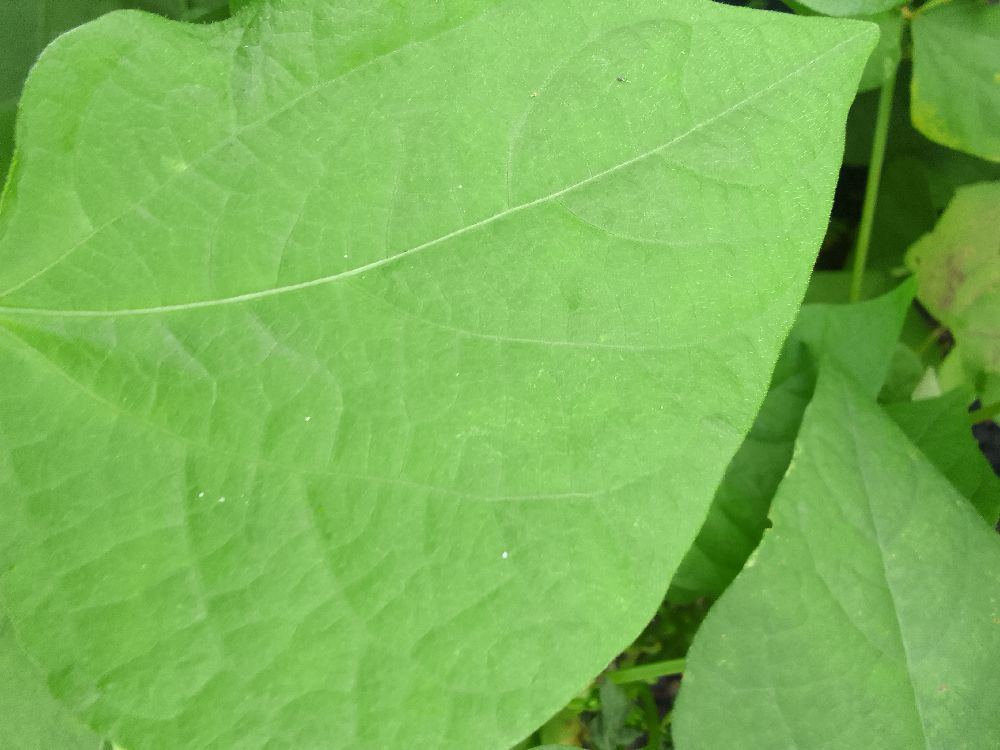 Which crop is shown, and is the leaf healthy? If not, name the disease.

common bean, healthy
